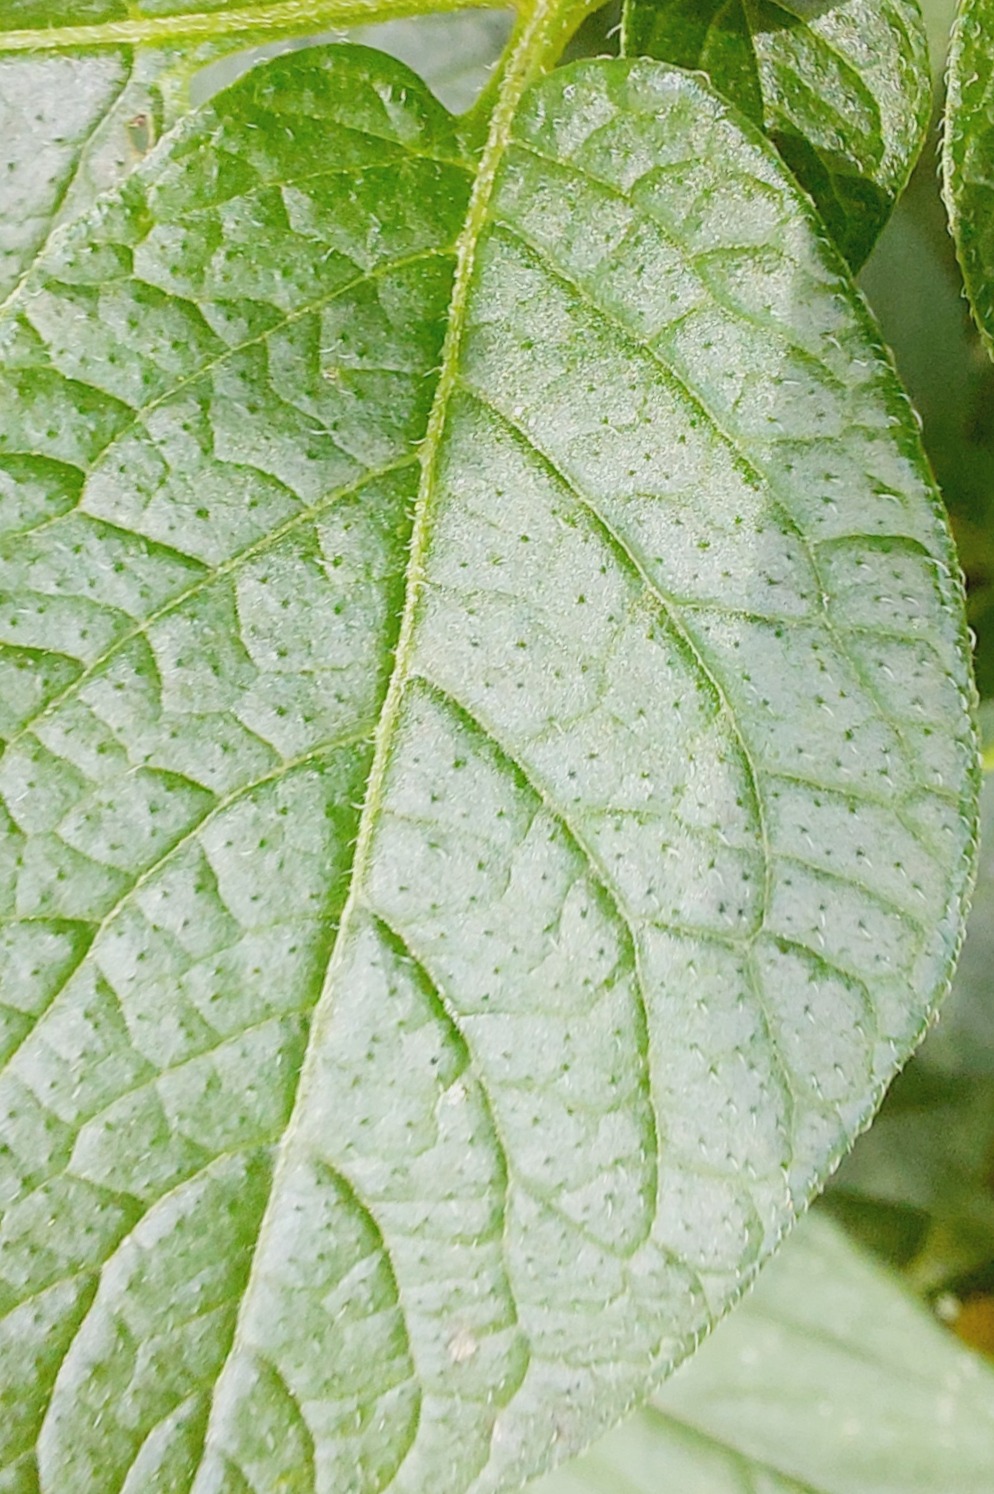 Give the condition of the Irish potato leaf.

healthy
